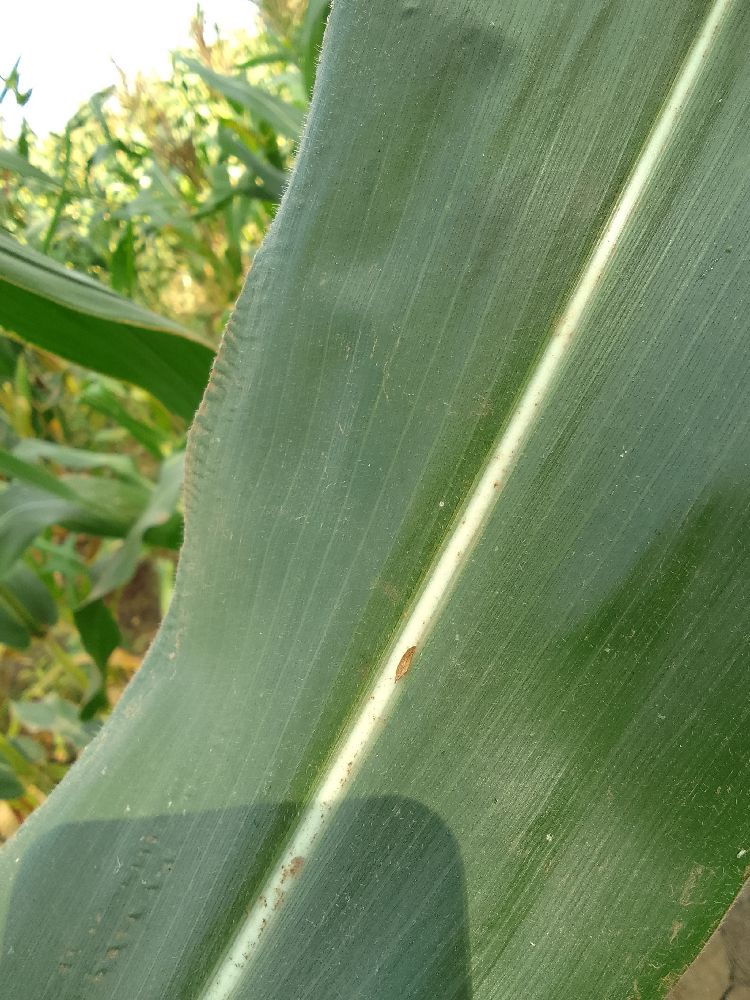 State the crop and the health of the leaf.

maize, healthy
